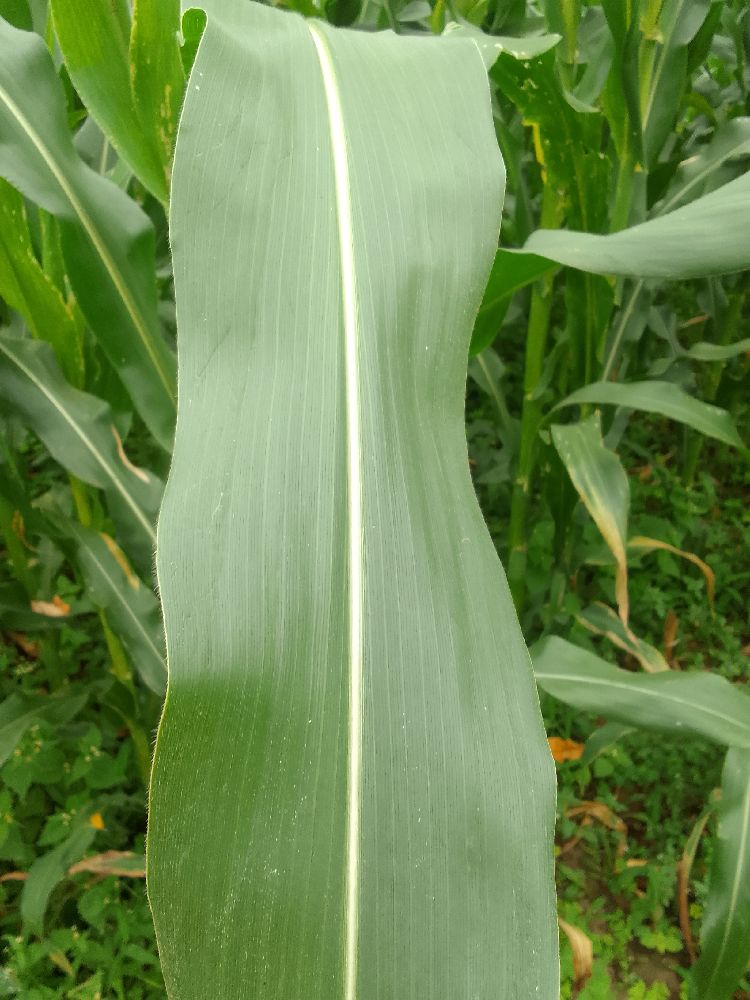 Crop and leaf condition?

maize, healthy
